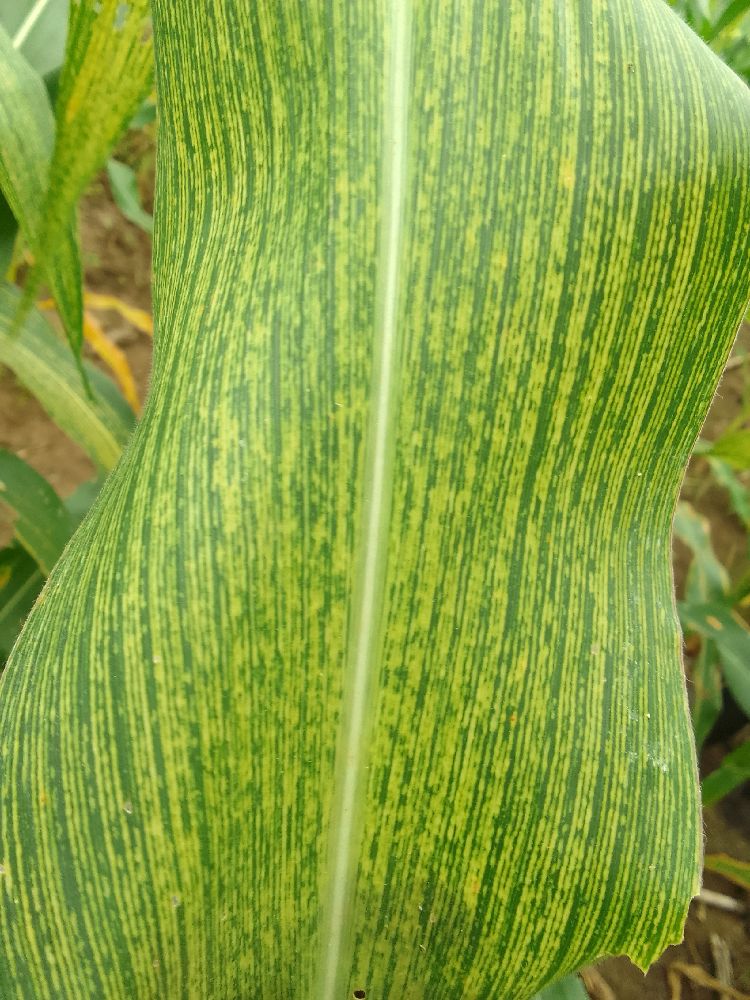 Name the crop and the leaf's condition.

maize, maize streak virus
